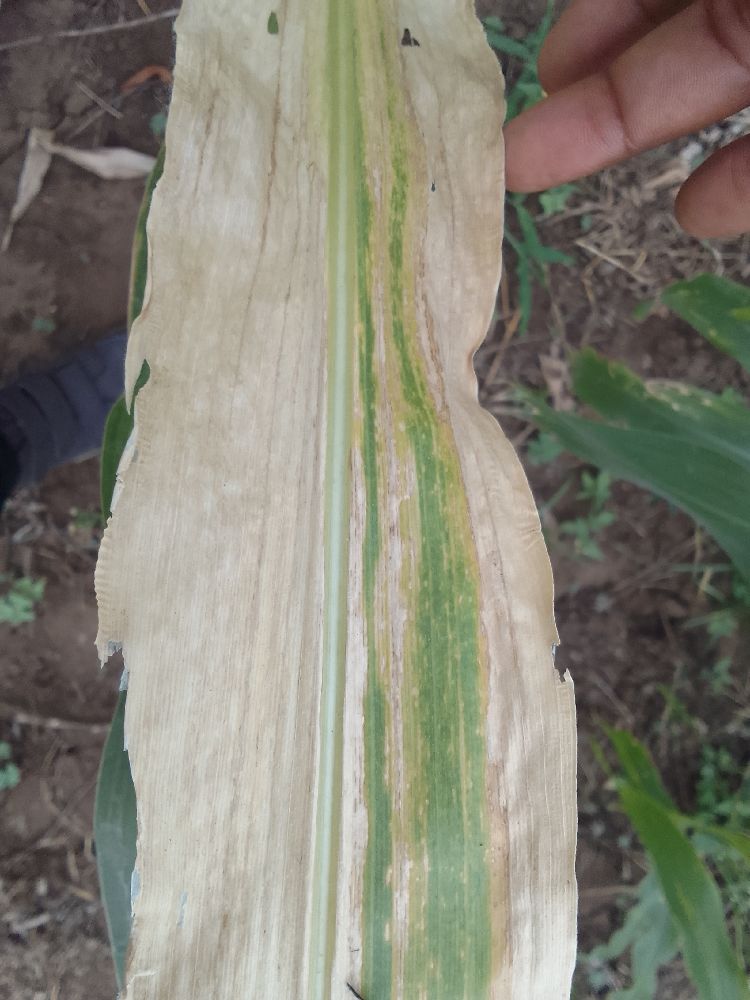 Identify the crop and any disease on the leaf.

maize, maize lethal necrosis
